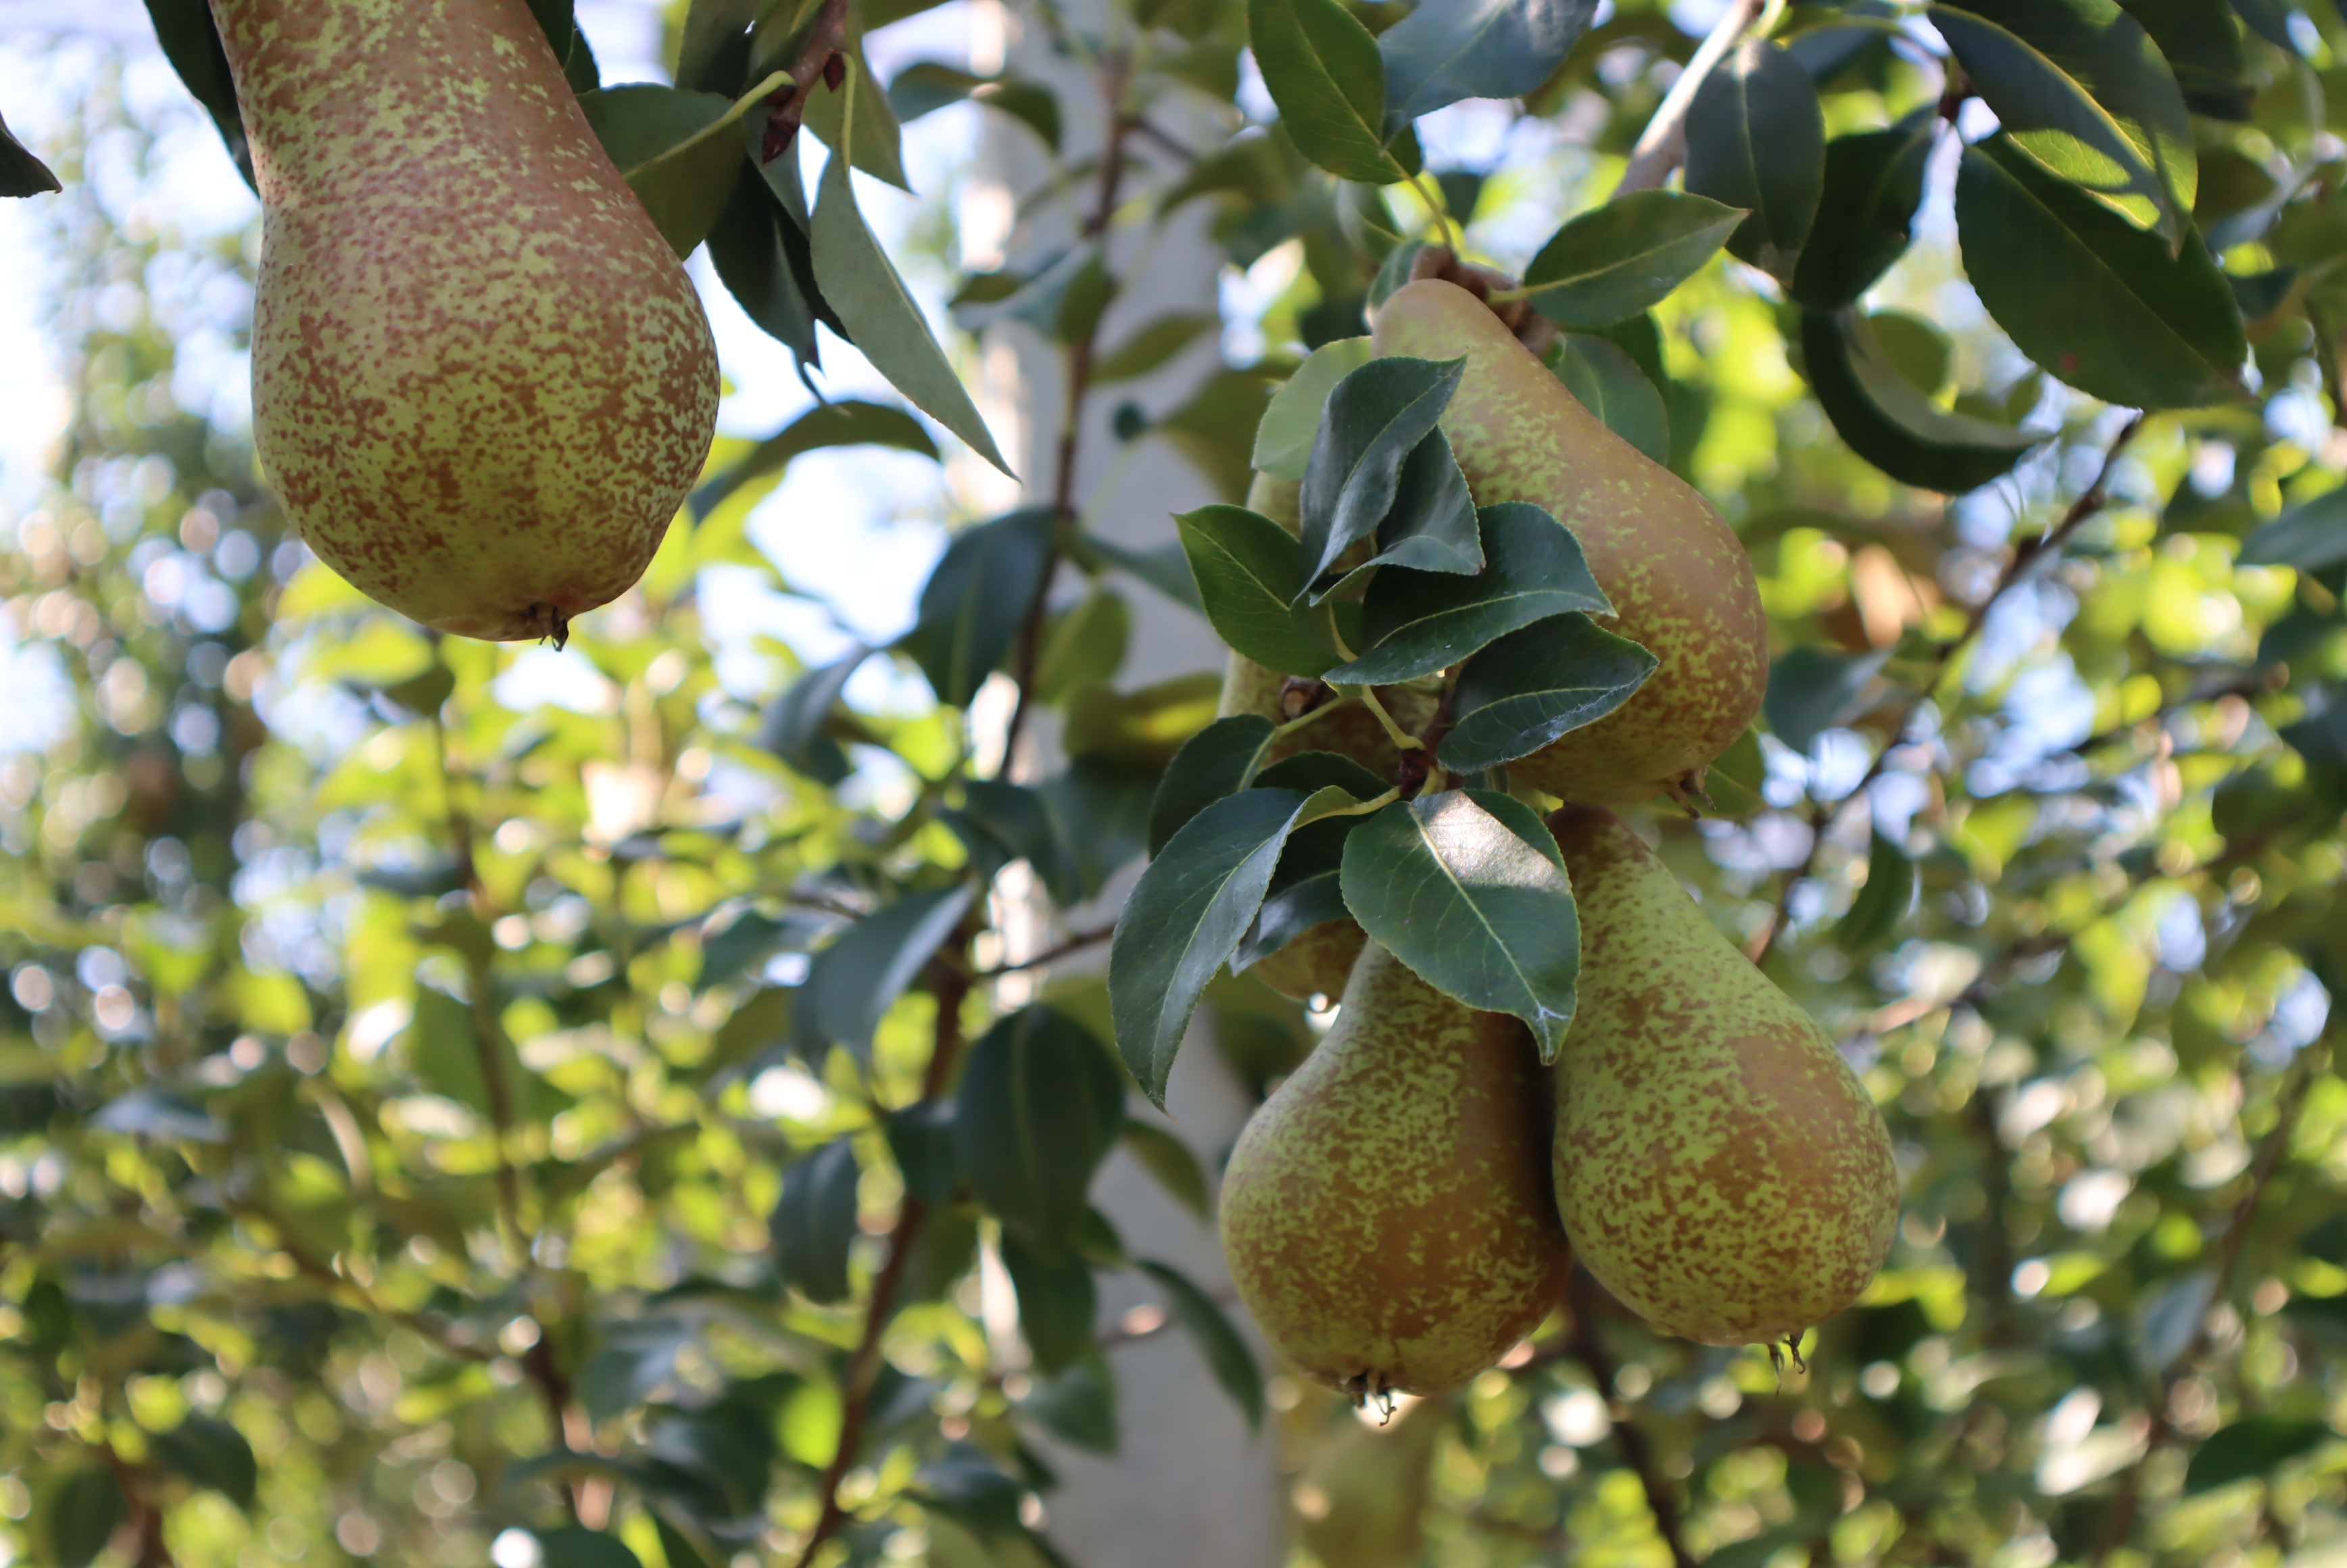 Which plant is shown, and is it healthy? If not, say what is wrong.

pear, healthy
